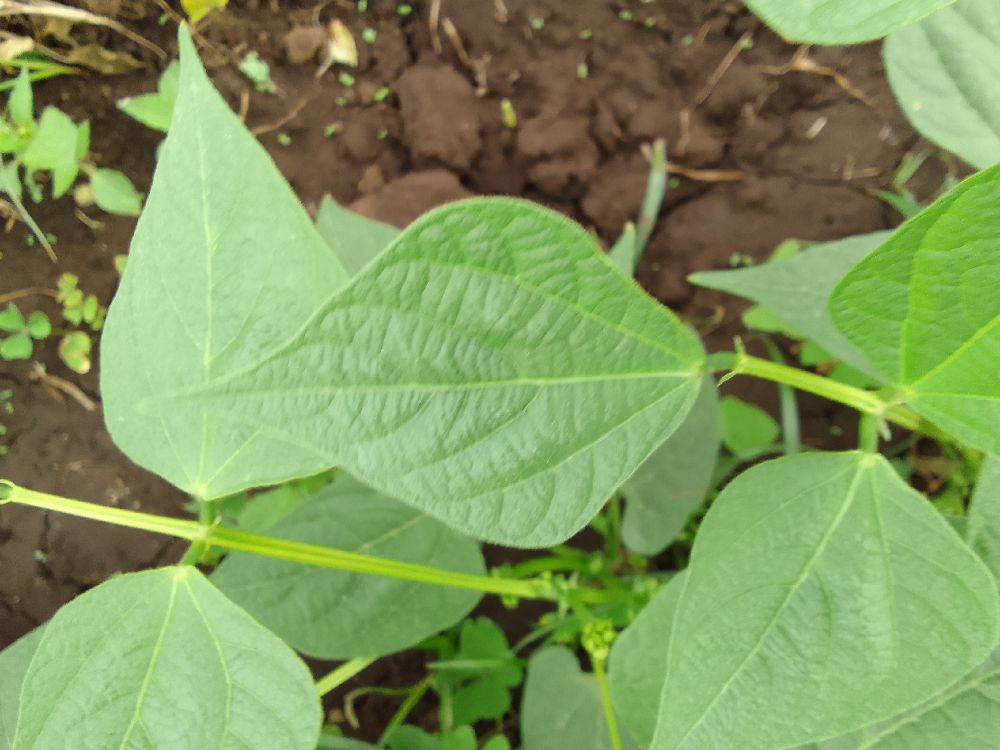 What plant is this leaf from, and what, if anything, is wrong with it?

common bean, healthy
